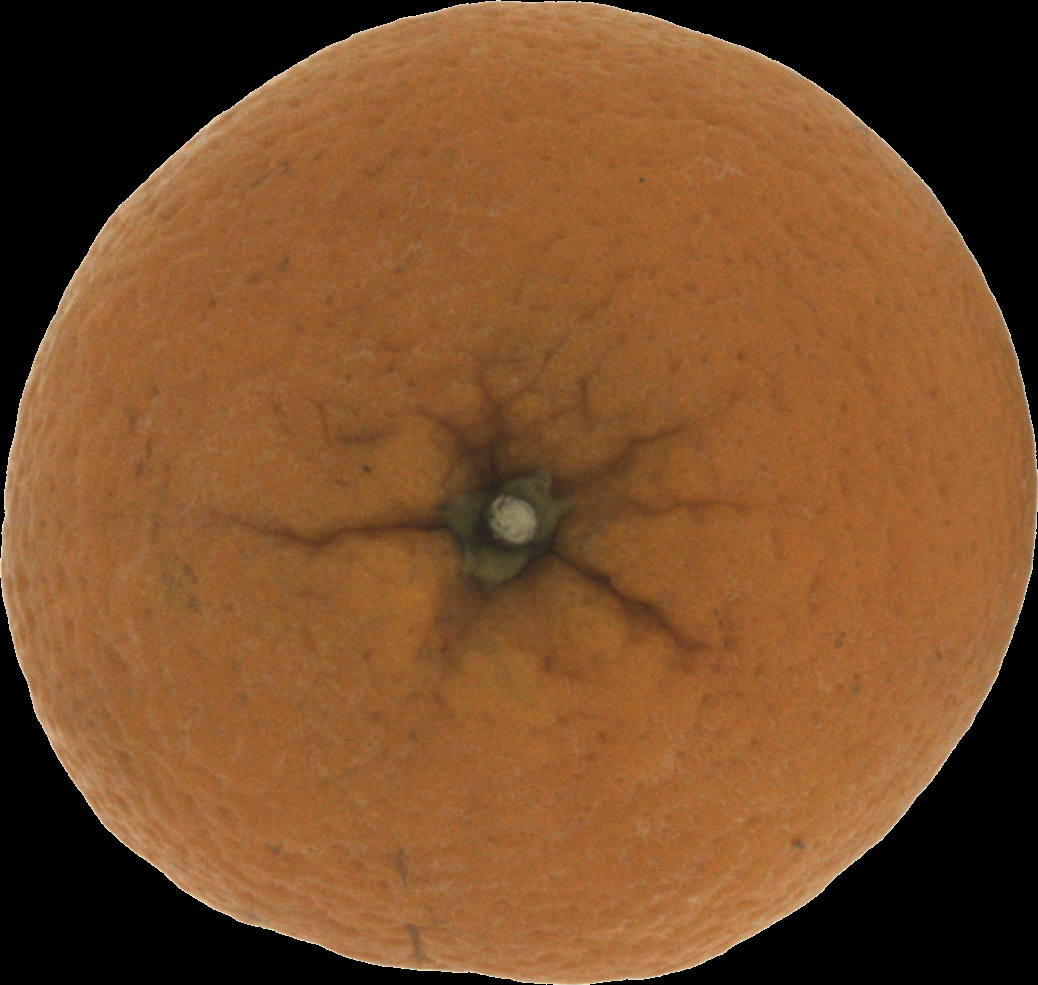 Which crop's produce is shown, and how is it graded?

orange, bad
